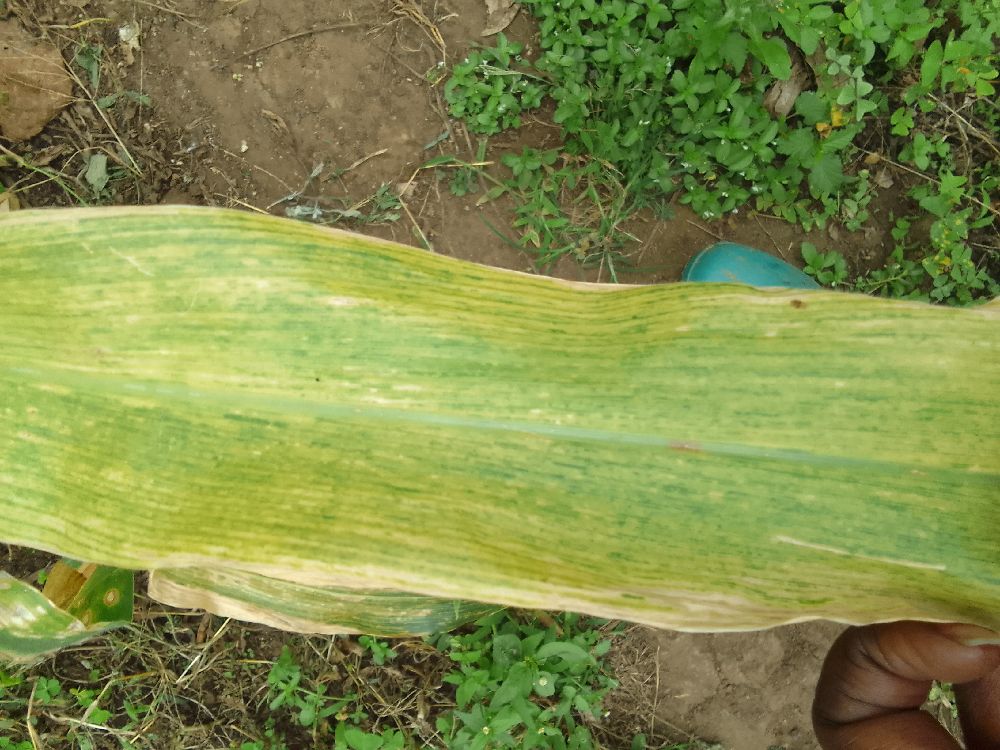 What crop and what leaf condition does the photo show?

maize, maize lethal necrosis
